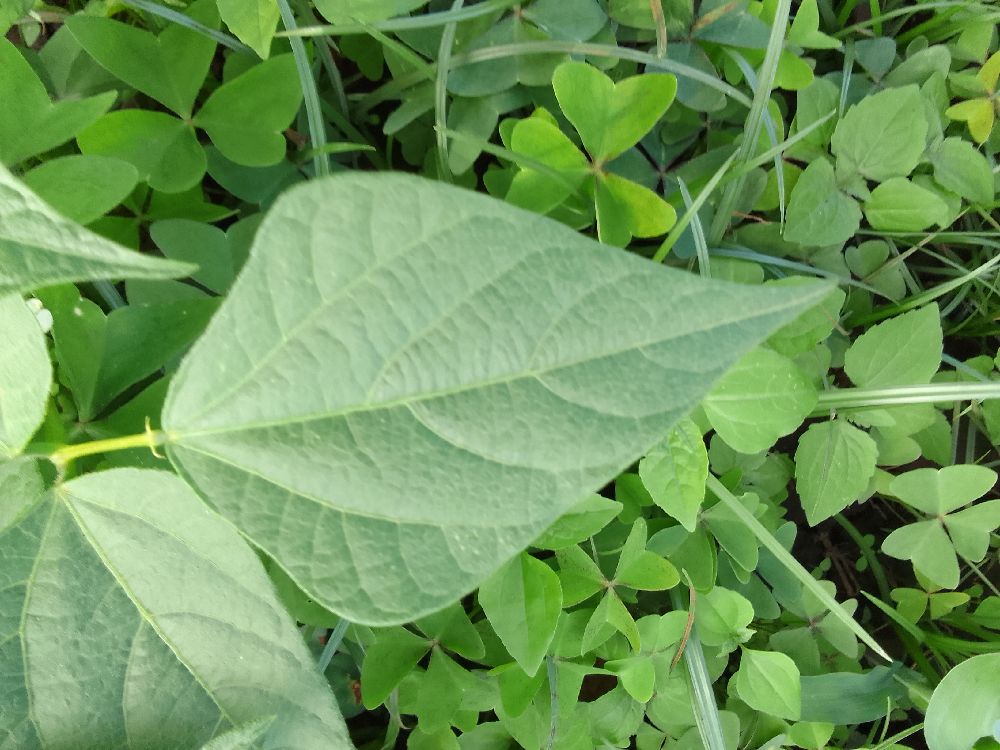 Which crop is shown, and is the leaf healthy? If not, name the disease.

common bean, healthy
